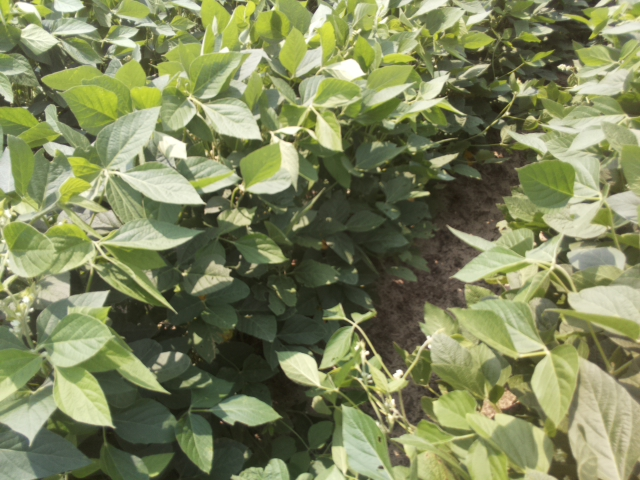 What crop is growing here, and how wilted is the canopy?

soybean, leaves with no wilting
